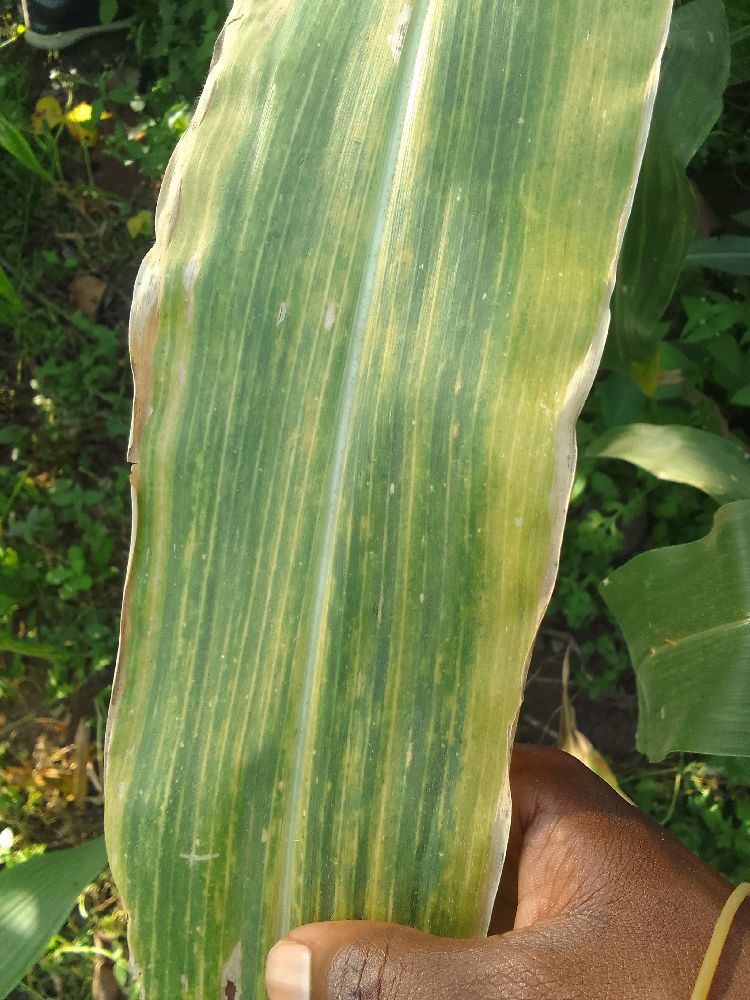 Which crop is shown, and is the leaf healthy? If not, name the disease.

maize, maize lethal necrosis
